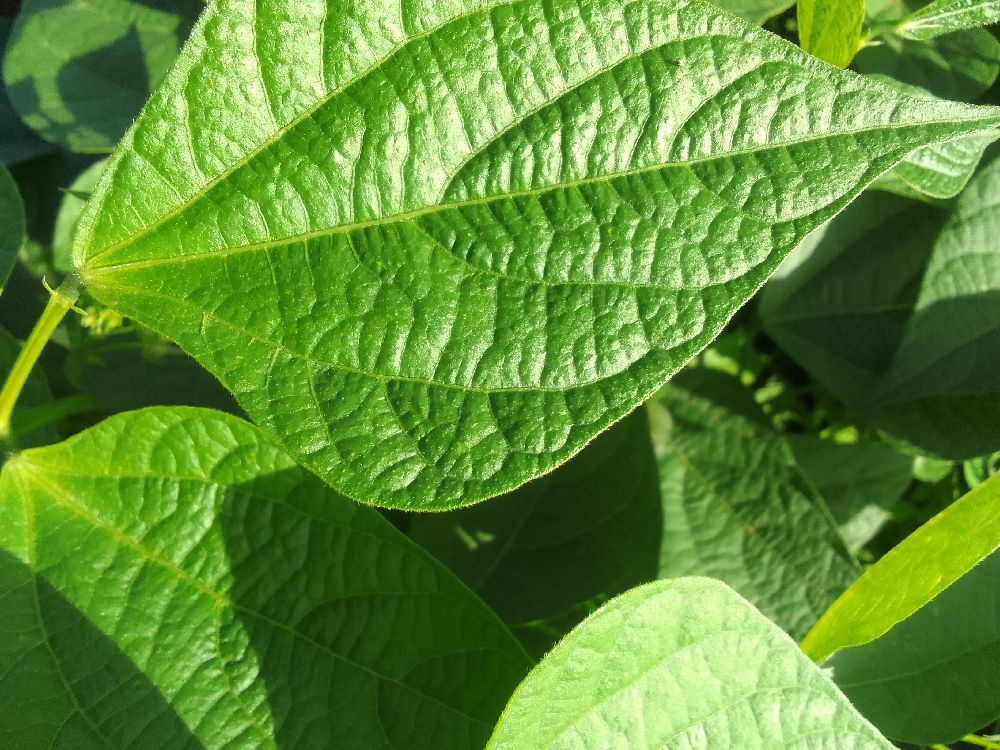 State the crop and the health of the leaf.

common bean, healthy
